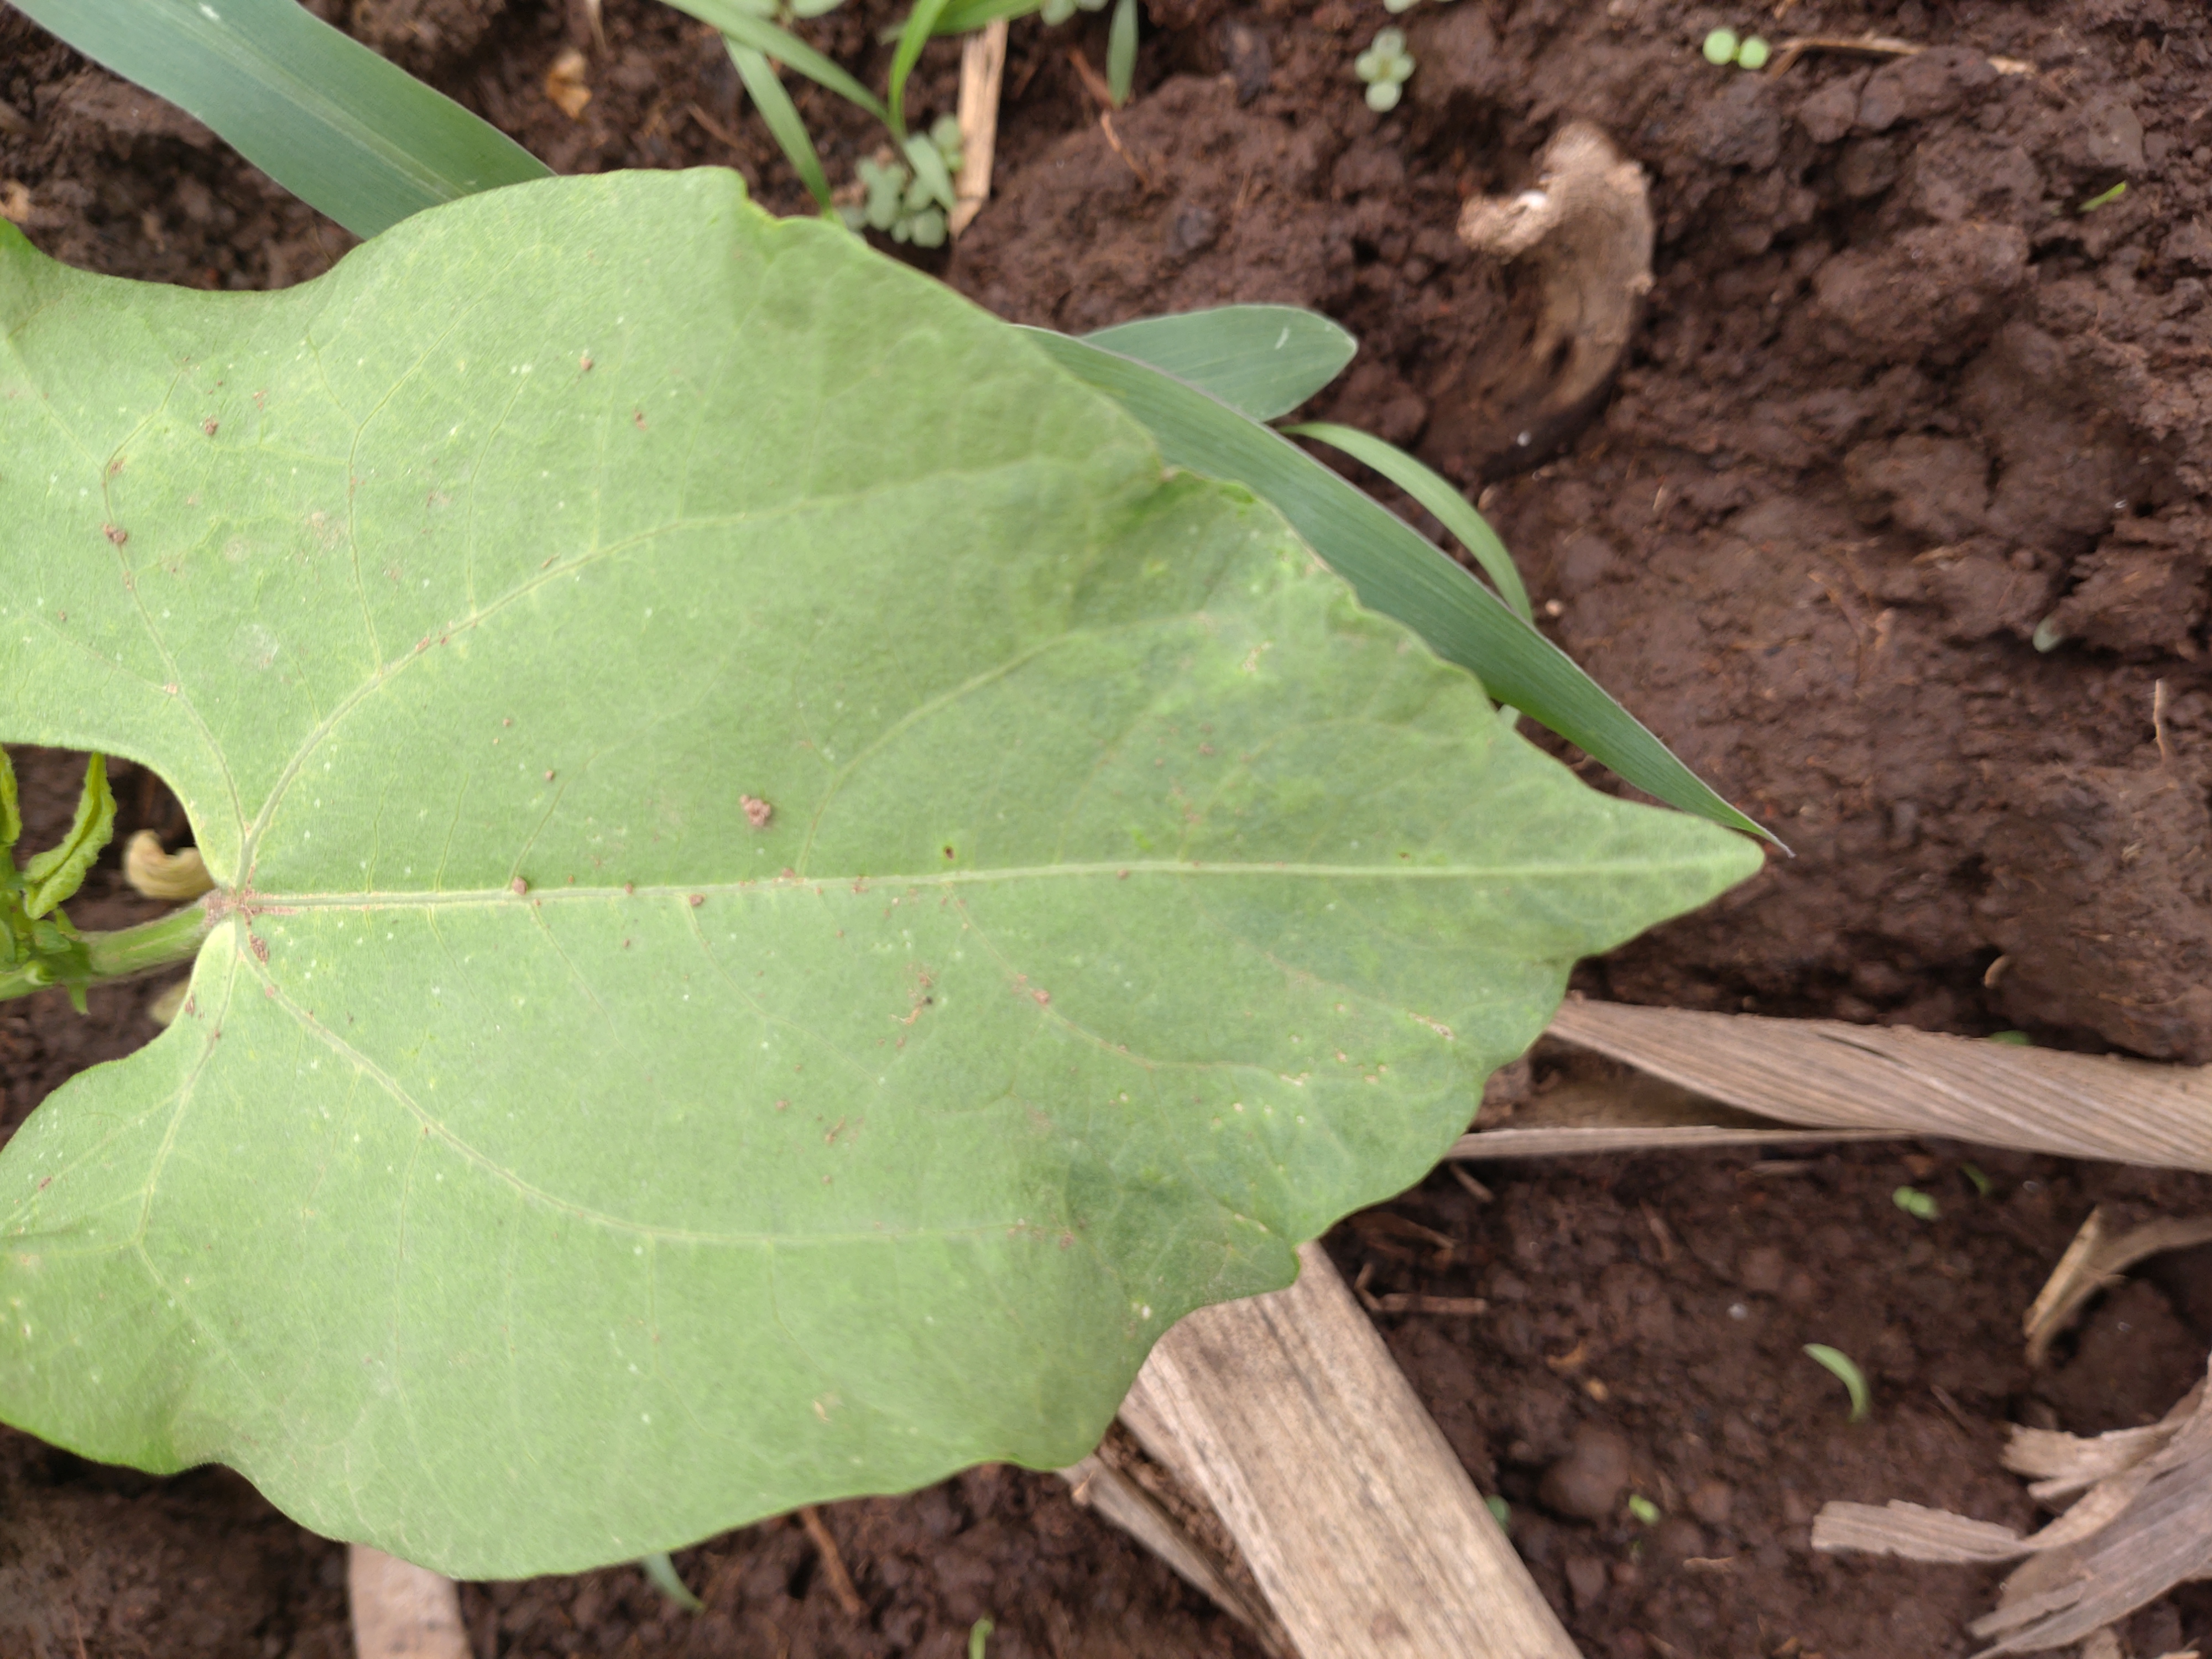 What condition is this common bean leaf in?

healthy
